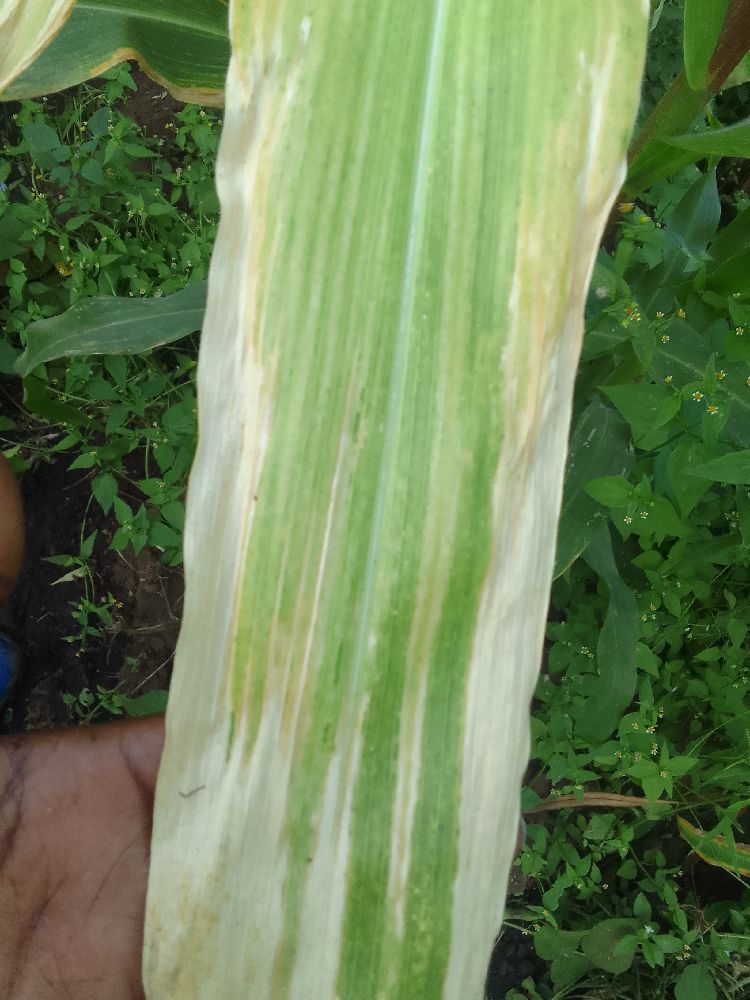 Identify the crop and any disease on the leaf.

maize, maize lethal necrosis
